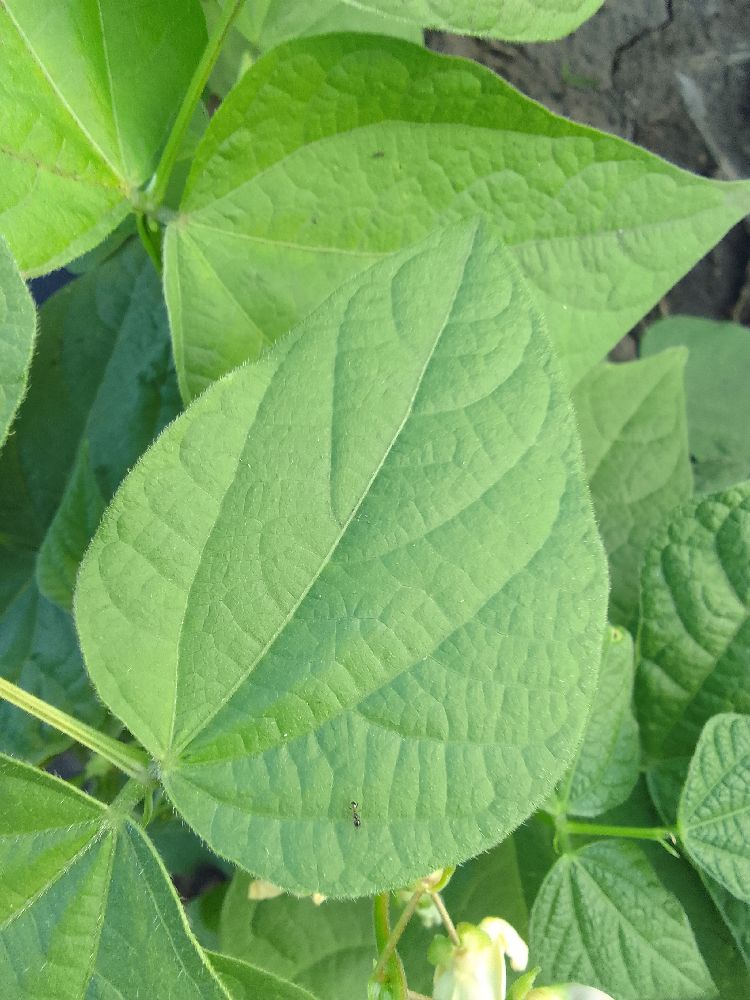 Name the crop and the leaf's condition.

common bean, healthy
